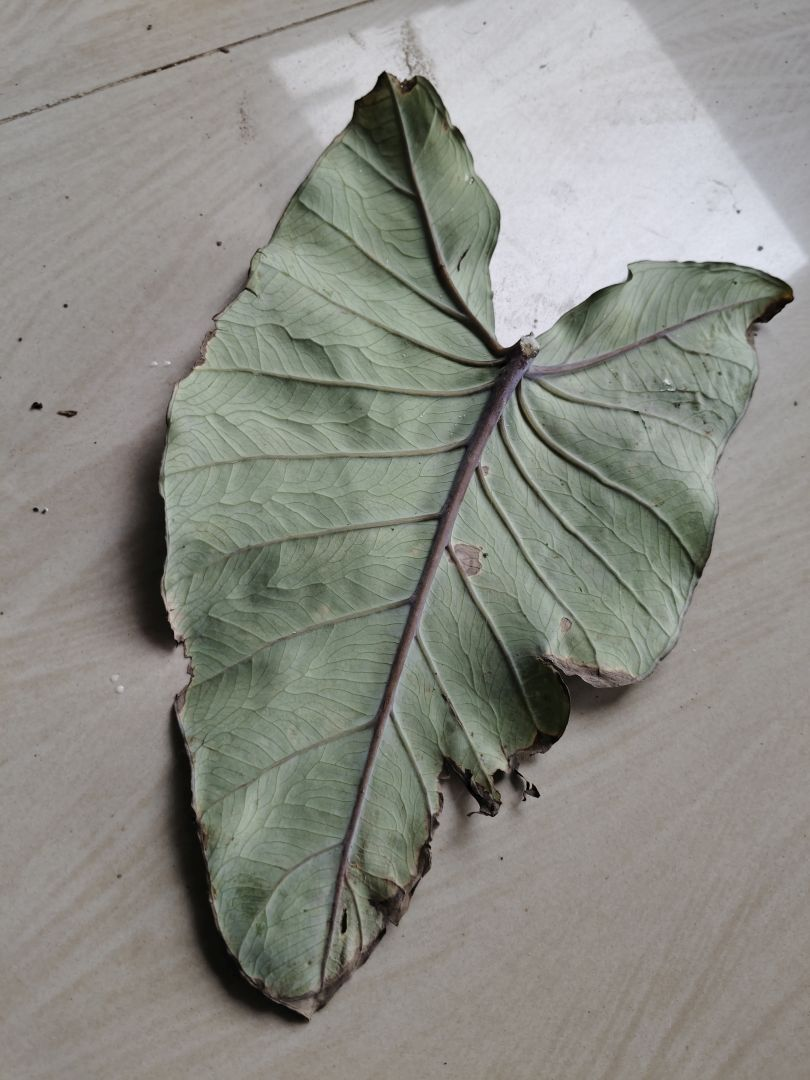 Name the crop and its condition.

taro, leaf blight
